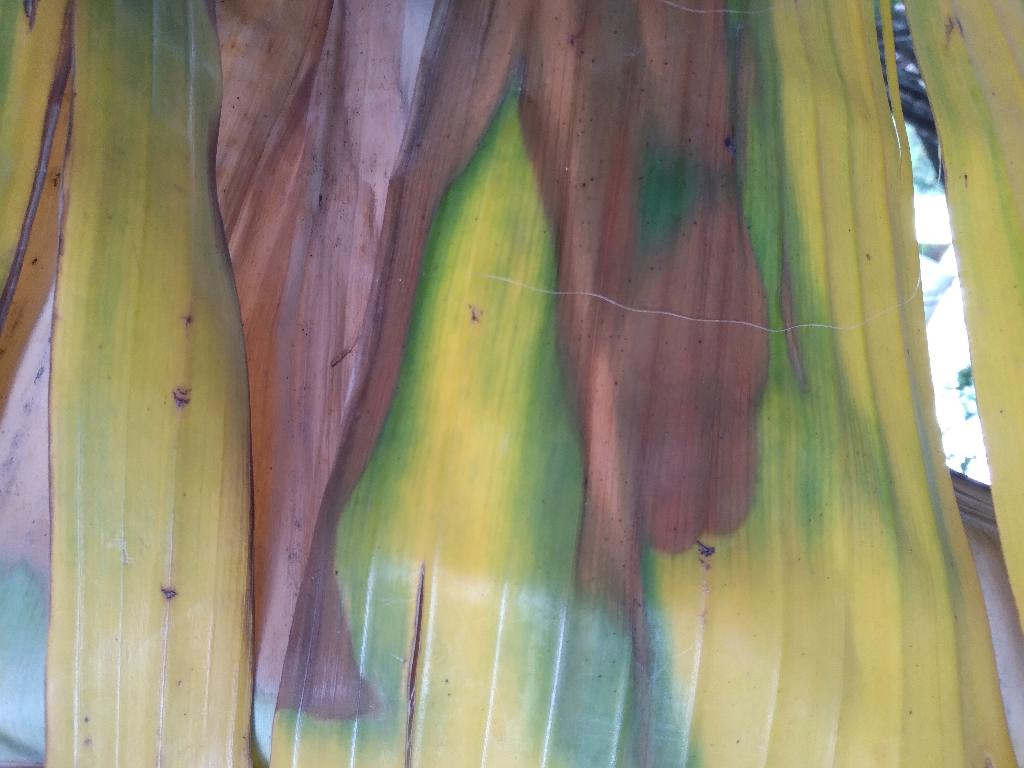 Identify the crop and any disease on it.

banana, fusarium wilt race 1
